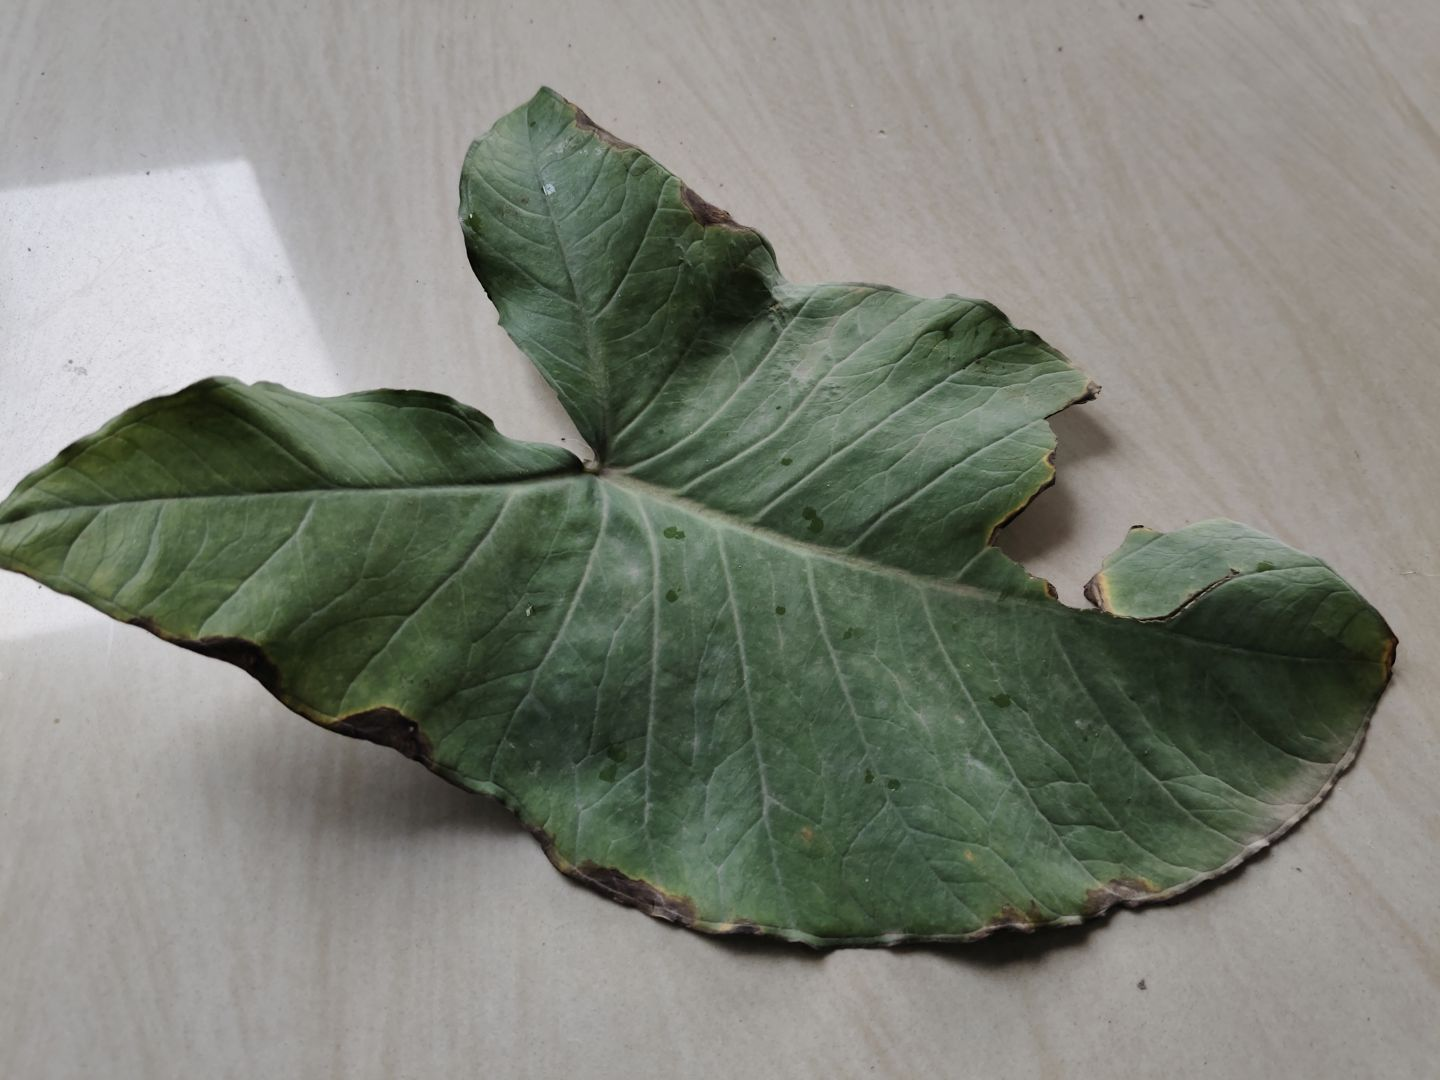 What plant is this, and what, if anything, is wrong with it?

taro, leaf blight
